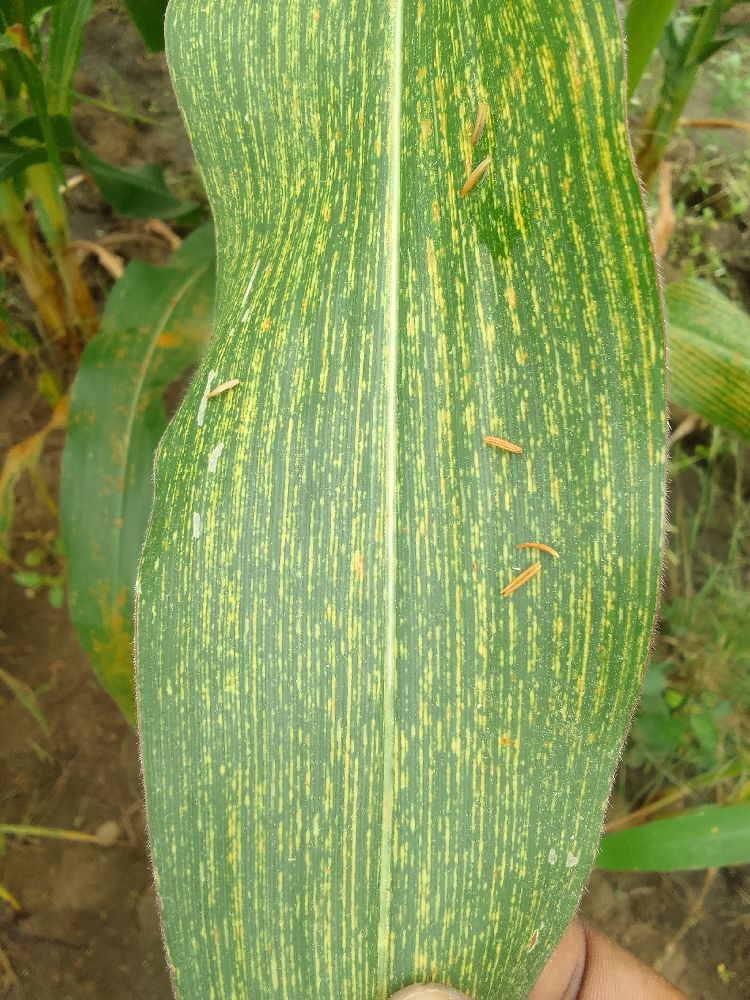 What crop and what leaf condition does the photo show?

maize, maize streak virus
